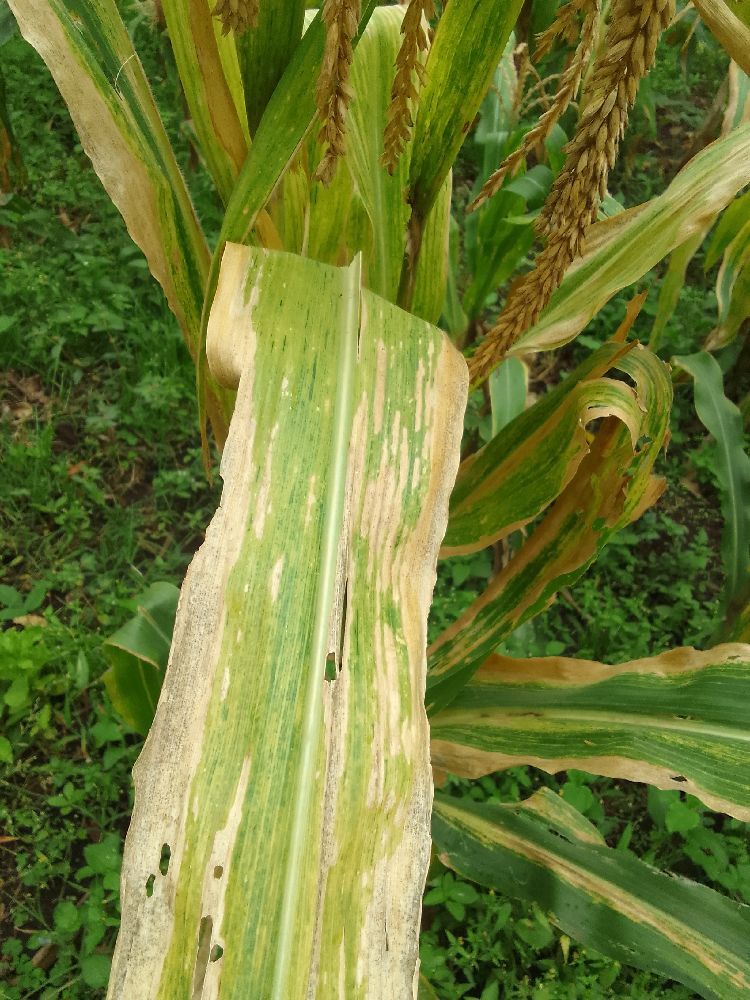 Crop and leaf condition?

maize, maize lethal necrosis
